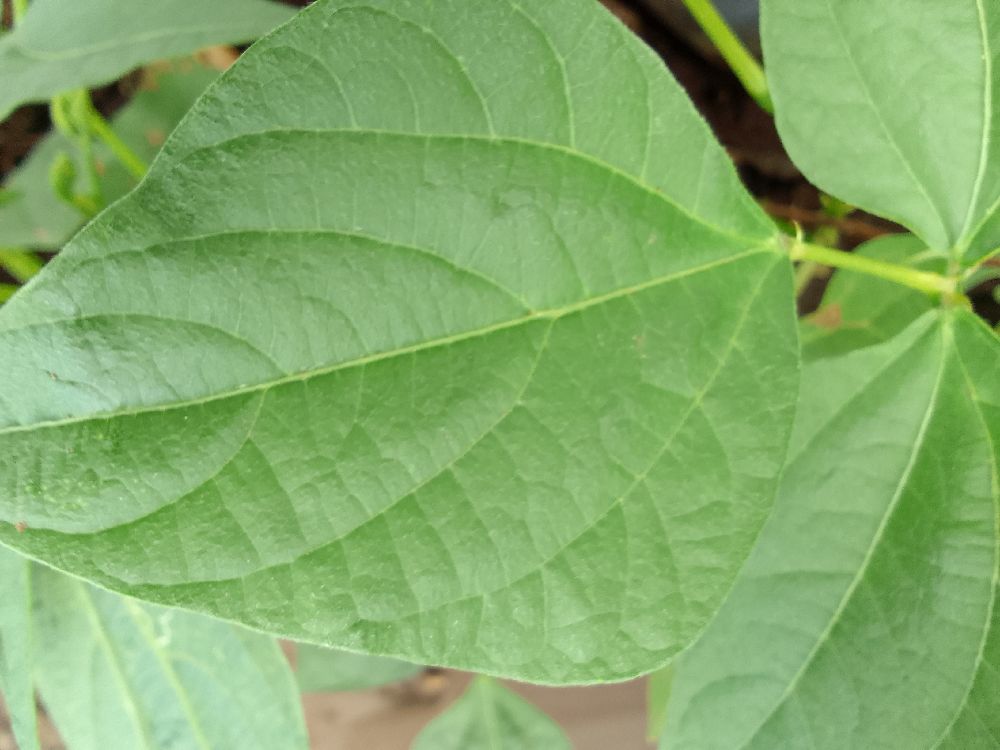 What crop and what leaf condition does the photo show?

common bean, healthy
